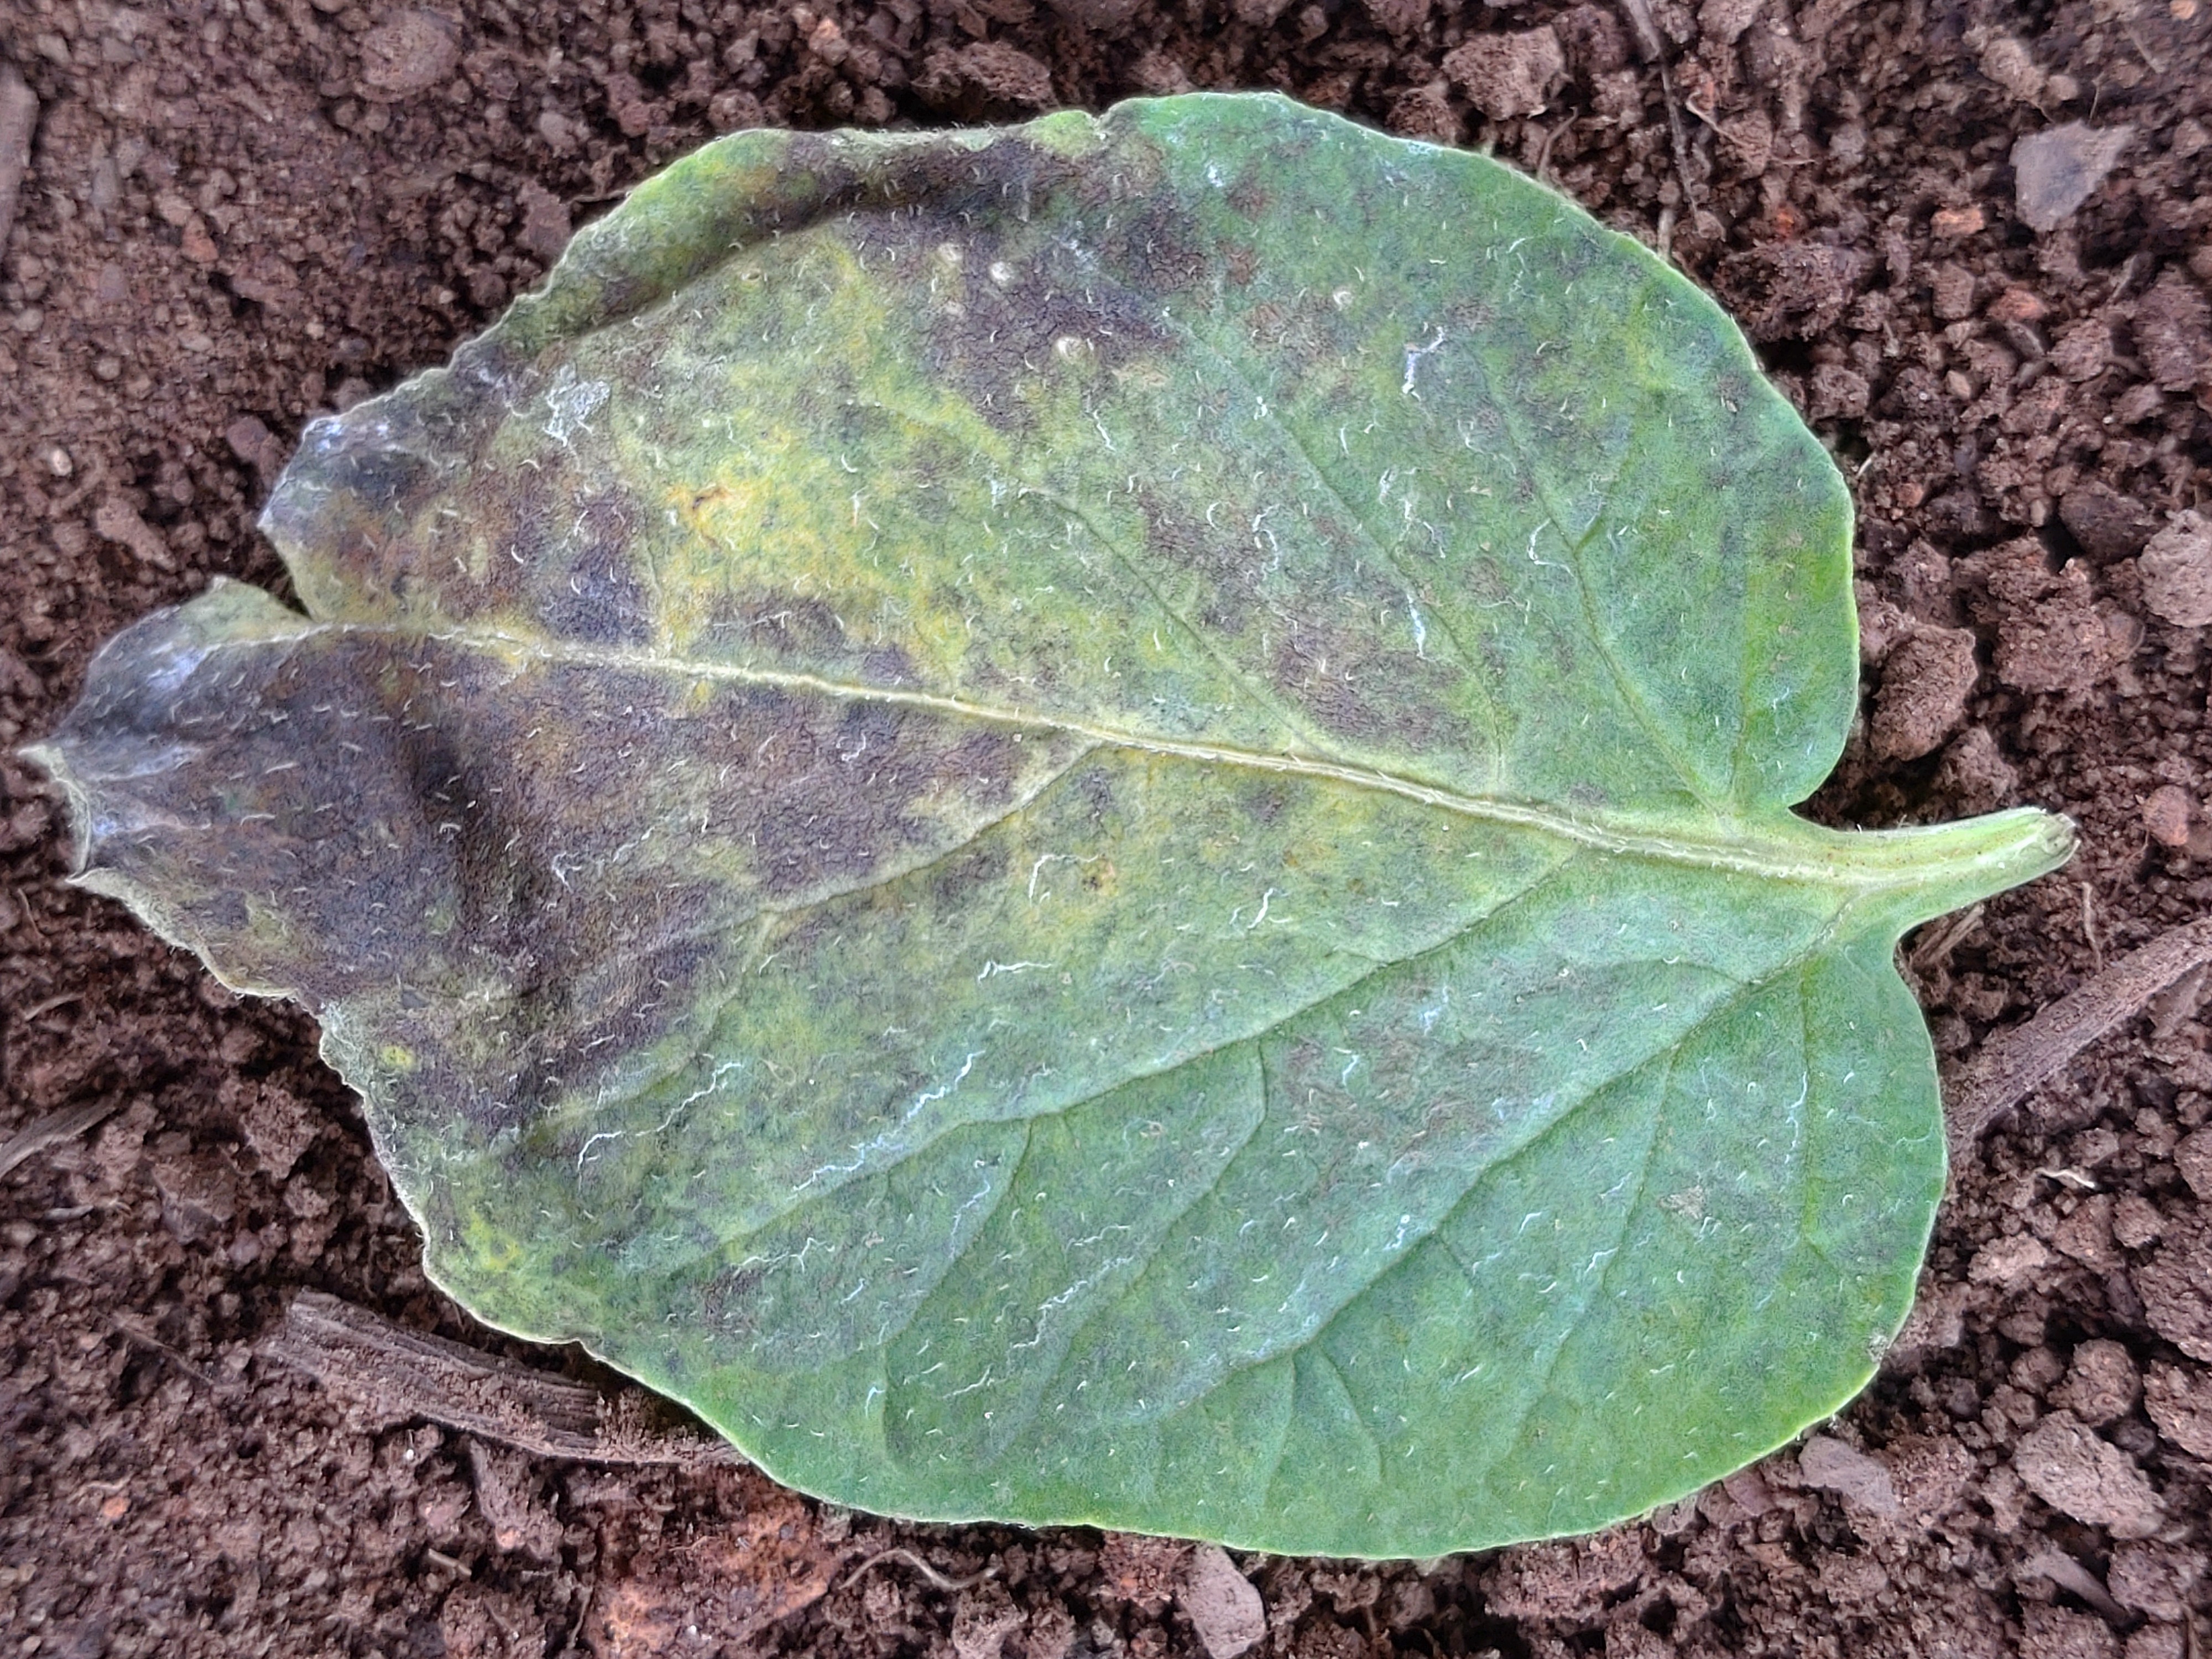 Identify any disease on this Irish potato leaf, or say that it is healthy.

late blight
